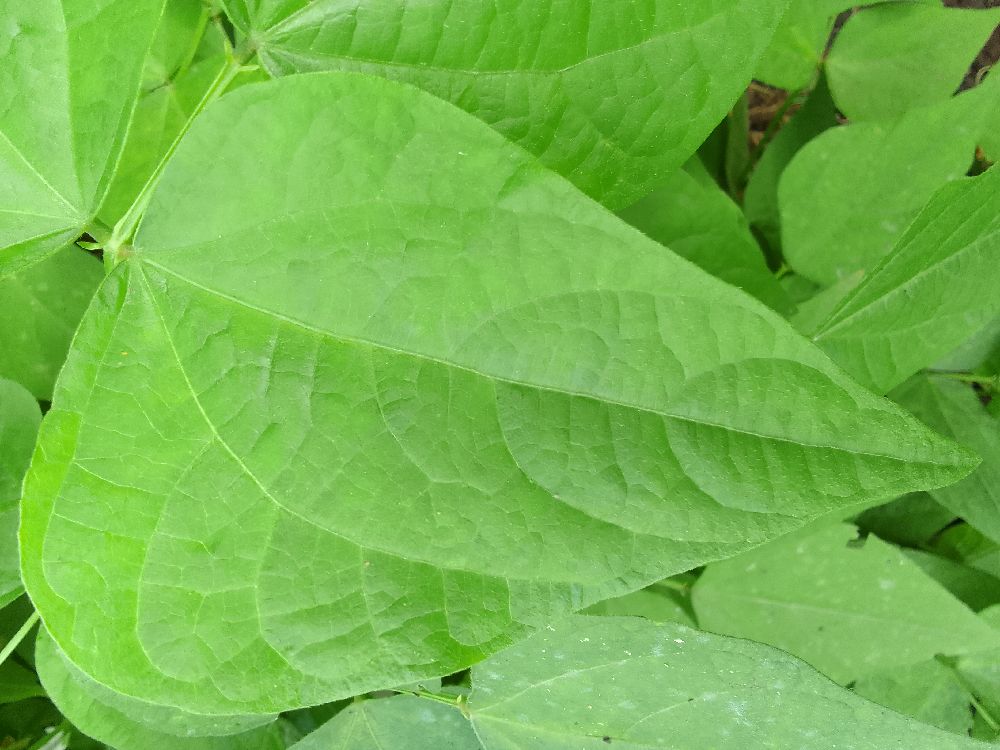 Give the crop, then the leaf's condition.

common bean, healthy
